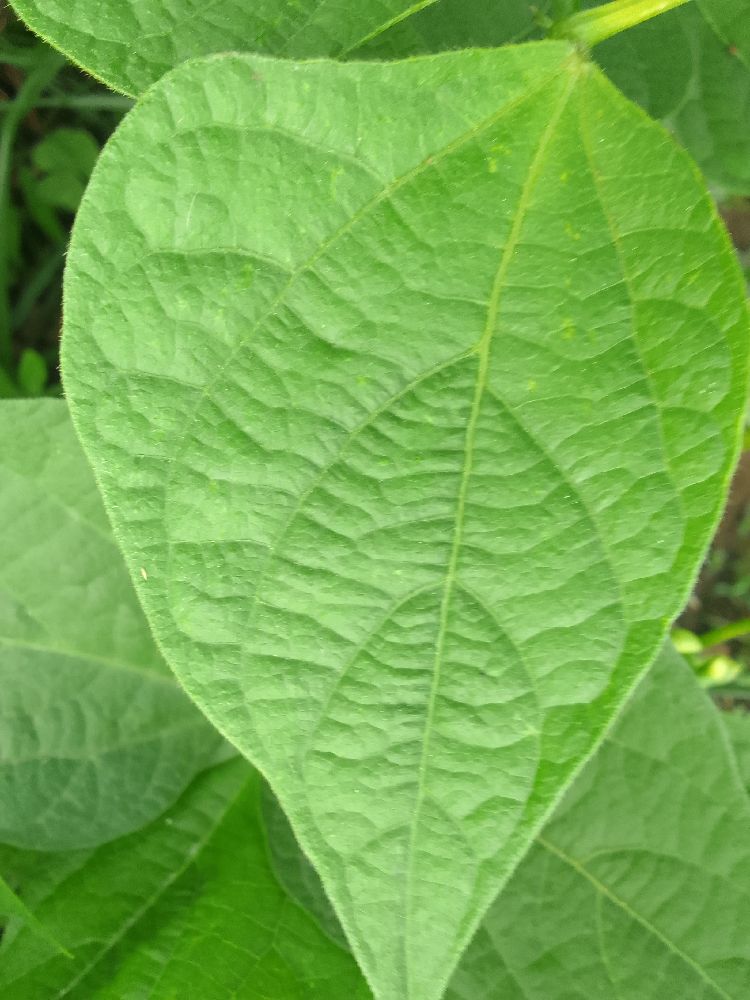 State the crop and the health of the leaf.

common bean, healthy
